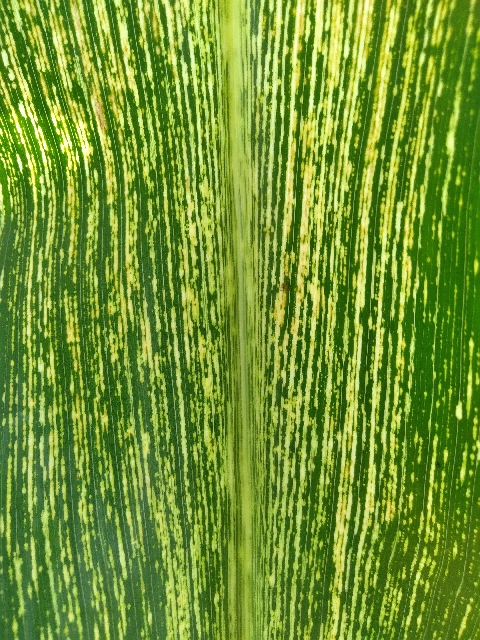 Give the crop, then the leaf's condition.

maize, maize streak virus
